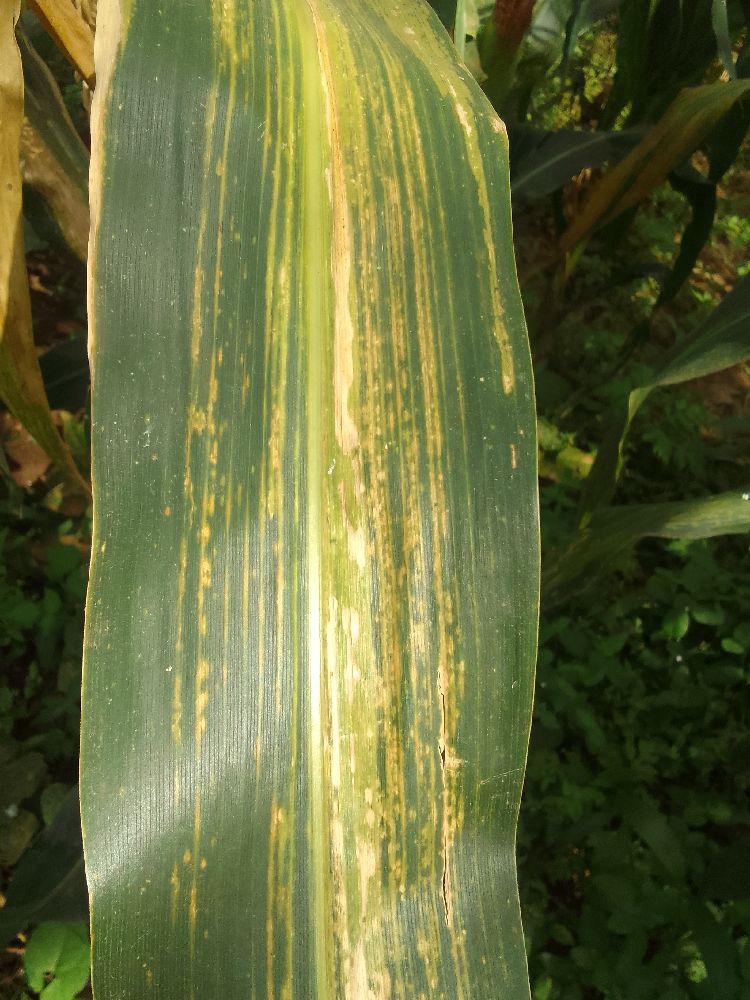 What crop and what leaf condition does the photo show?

maize, maize lethal necrosis
